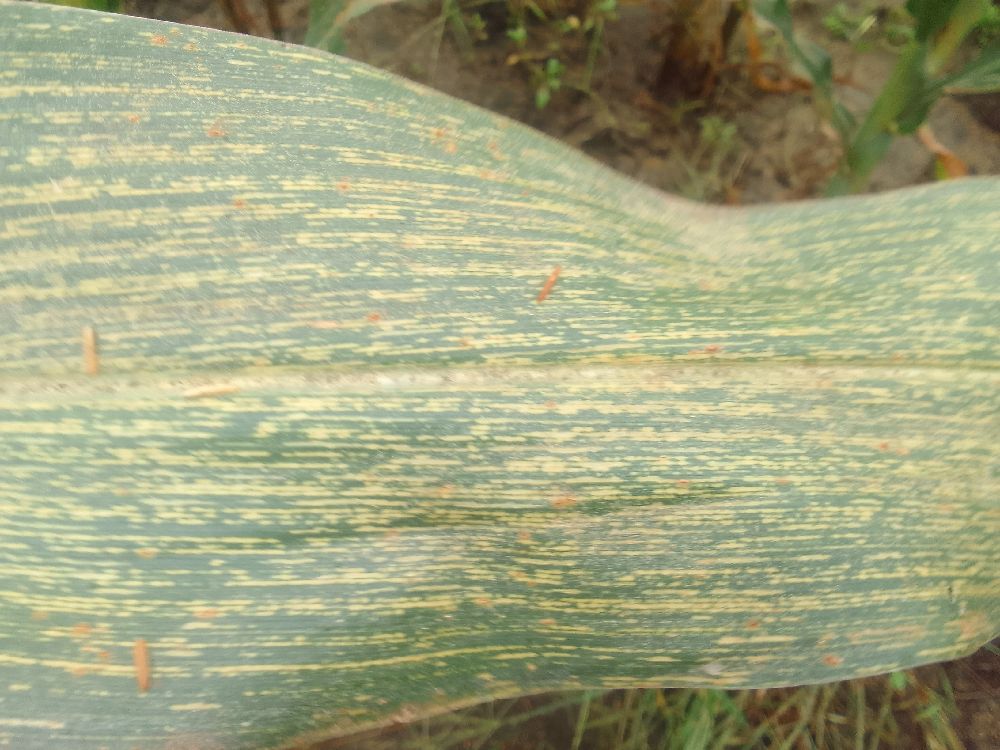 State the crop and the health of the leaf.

maize, maize streak virus
